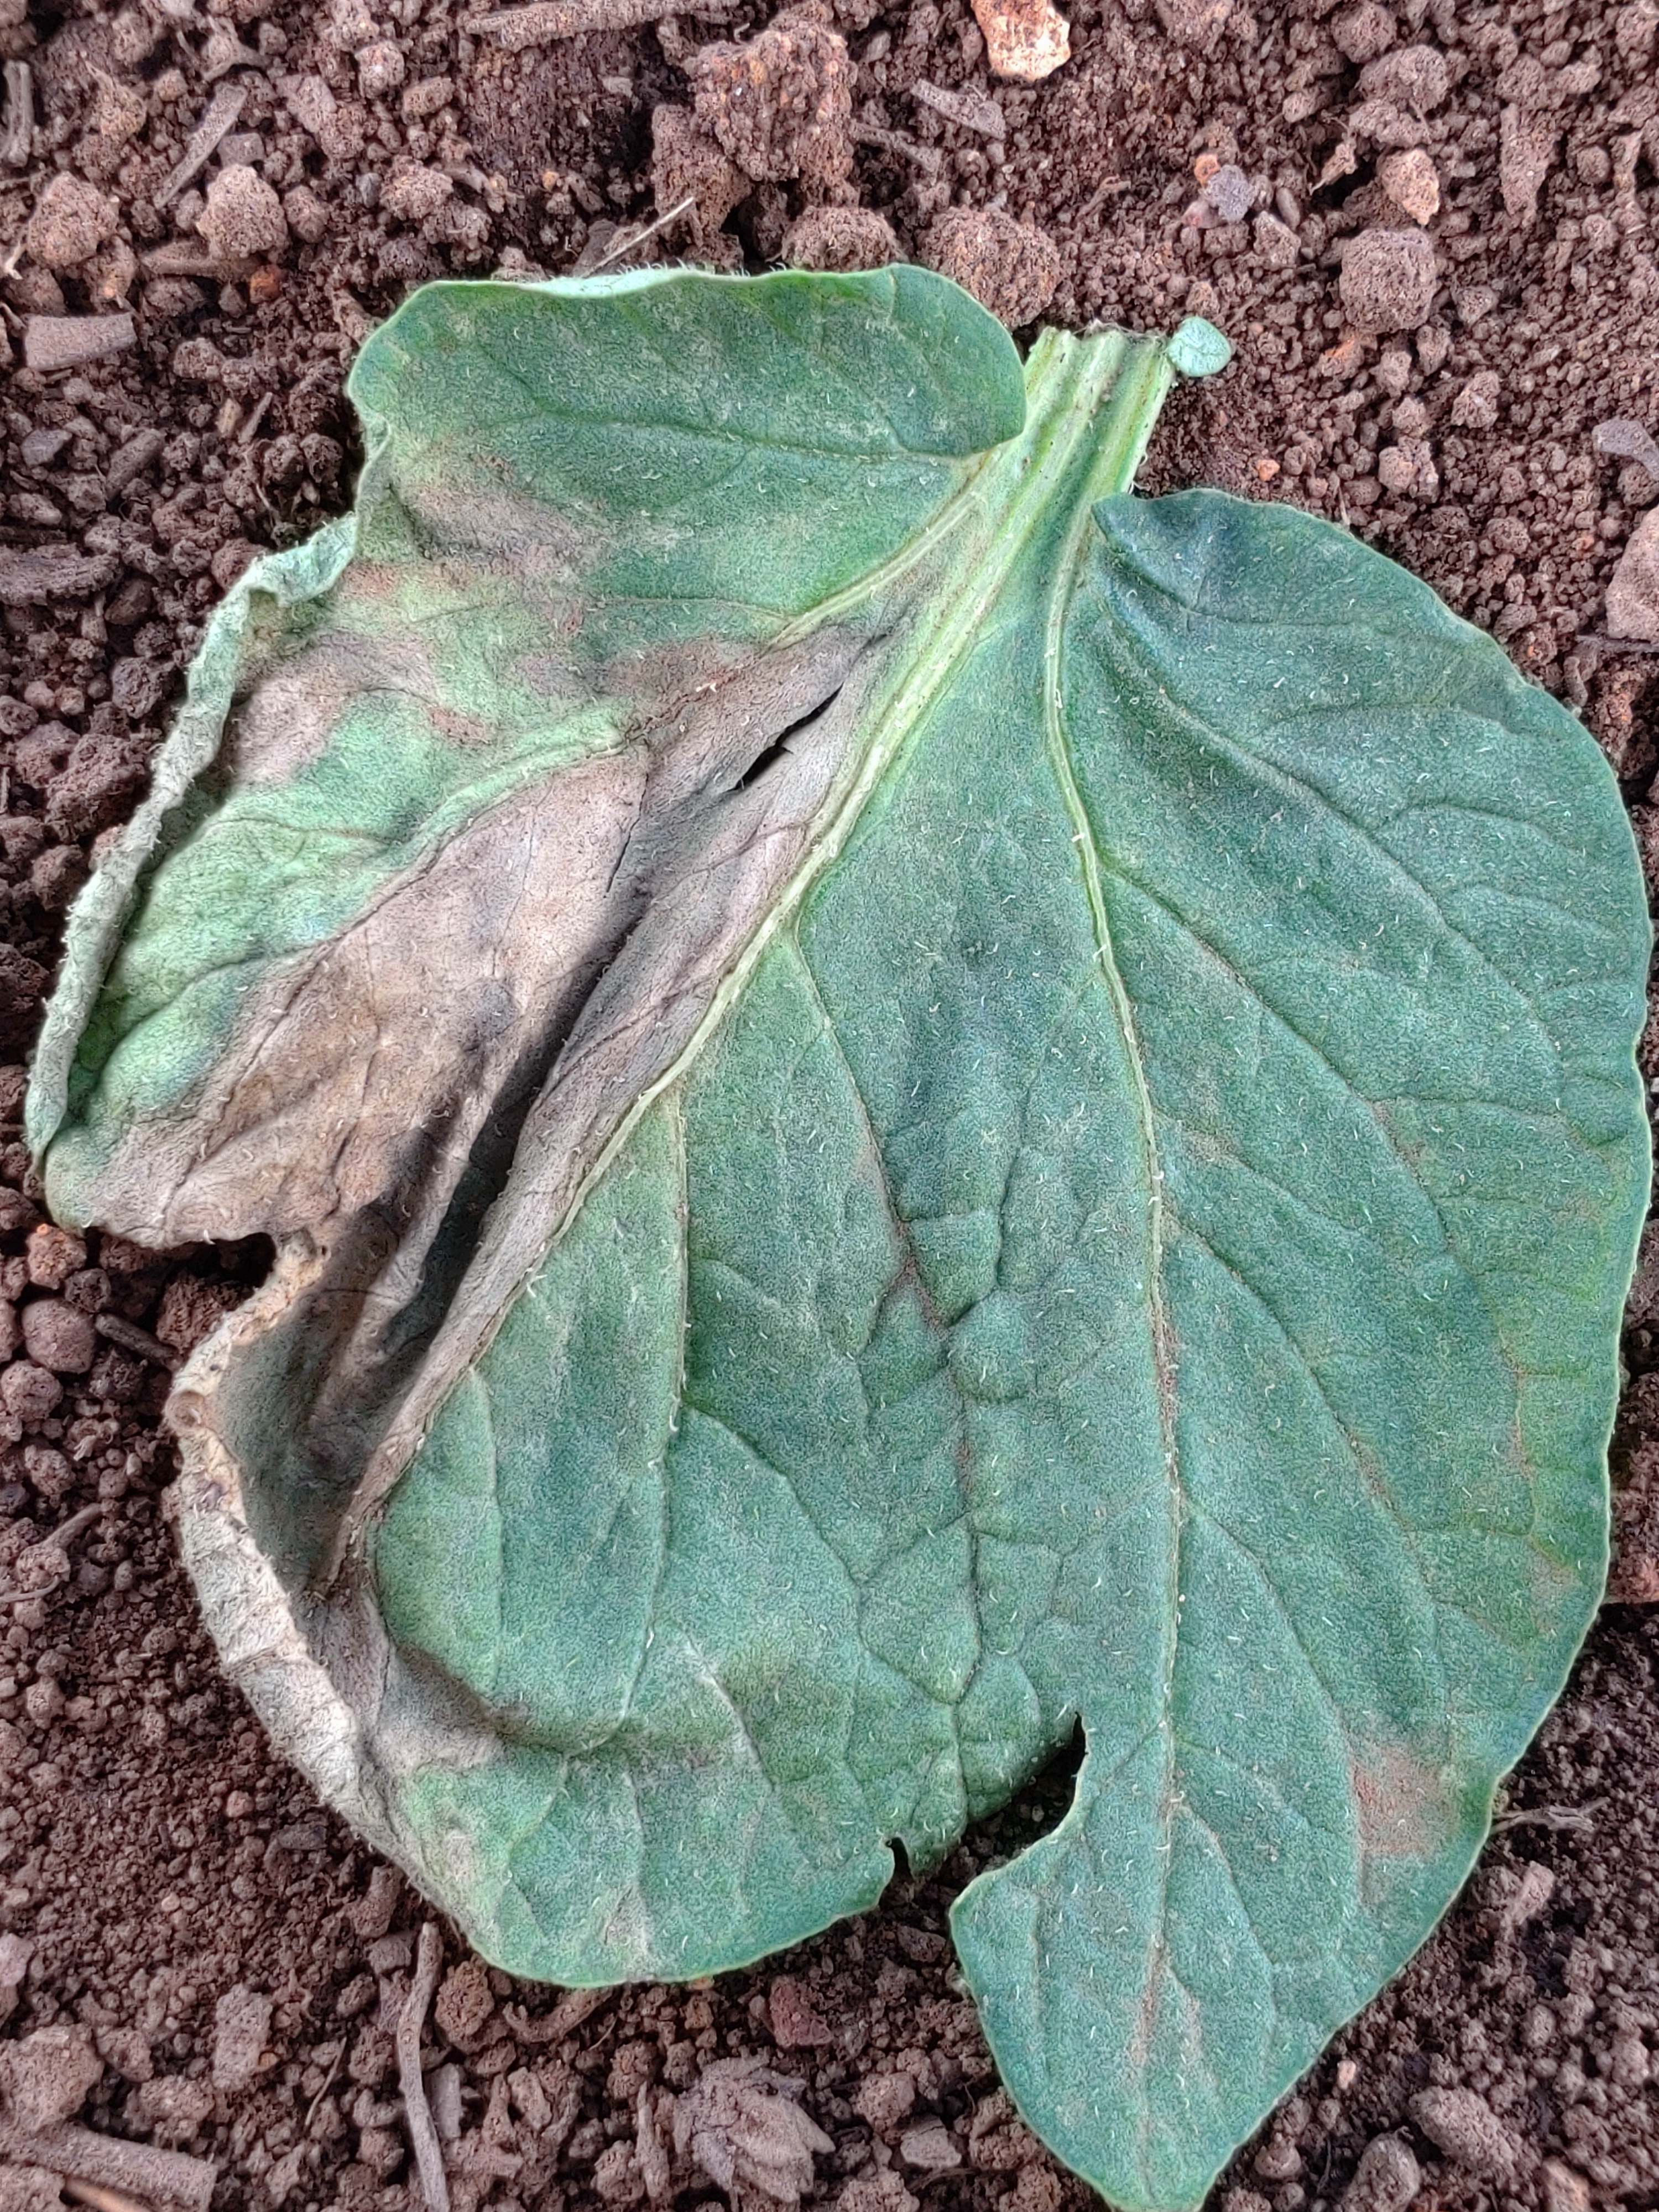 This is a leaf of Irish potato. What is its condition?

early blight
